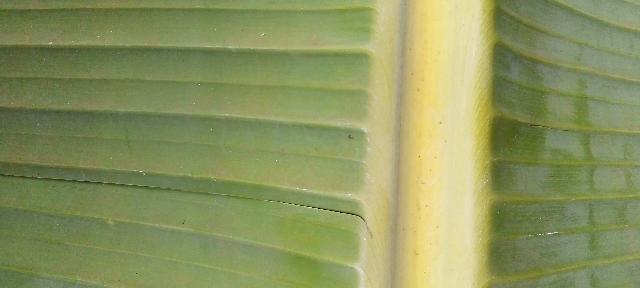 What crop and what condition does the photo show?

banana, healthy
